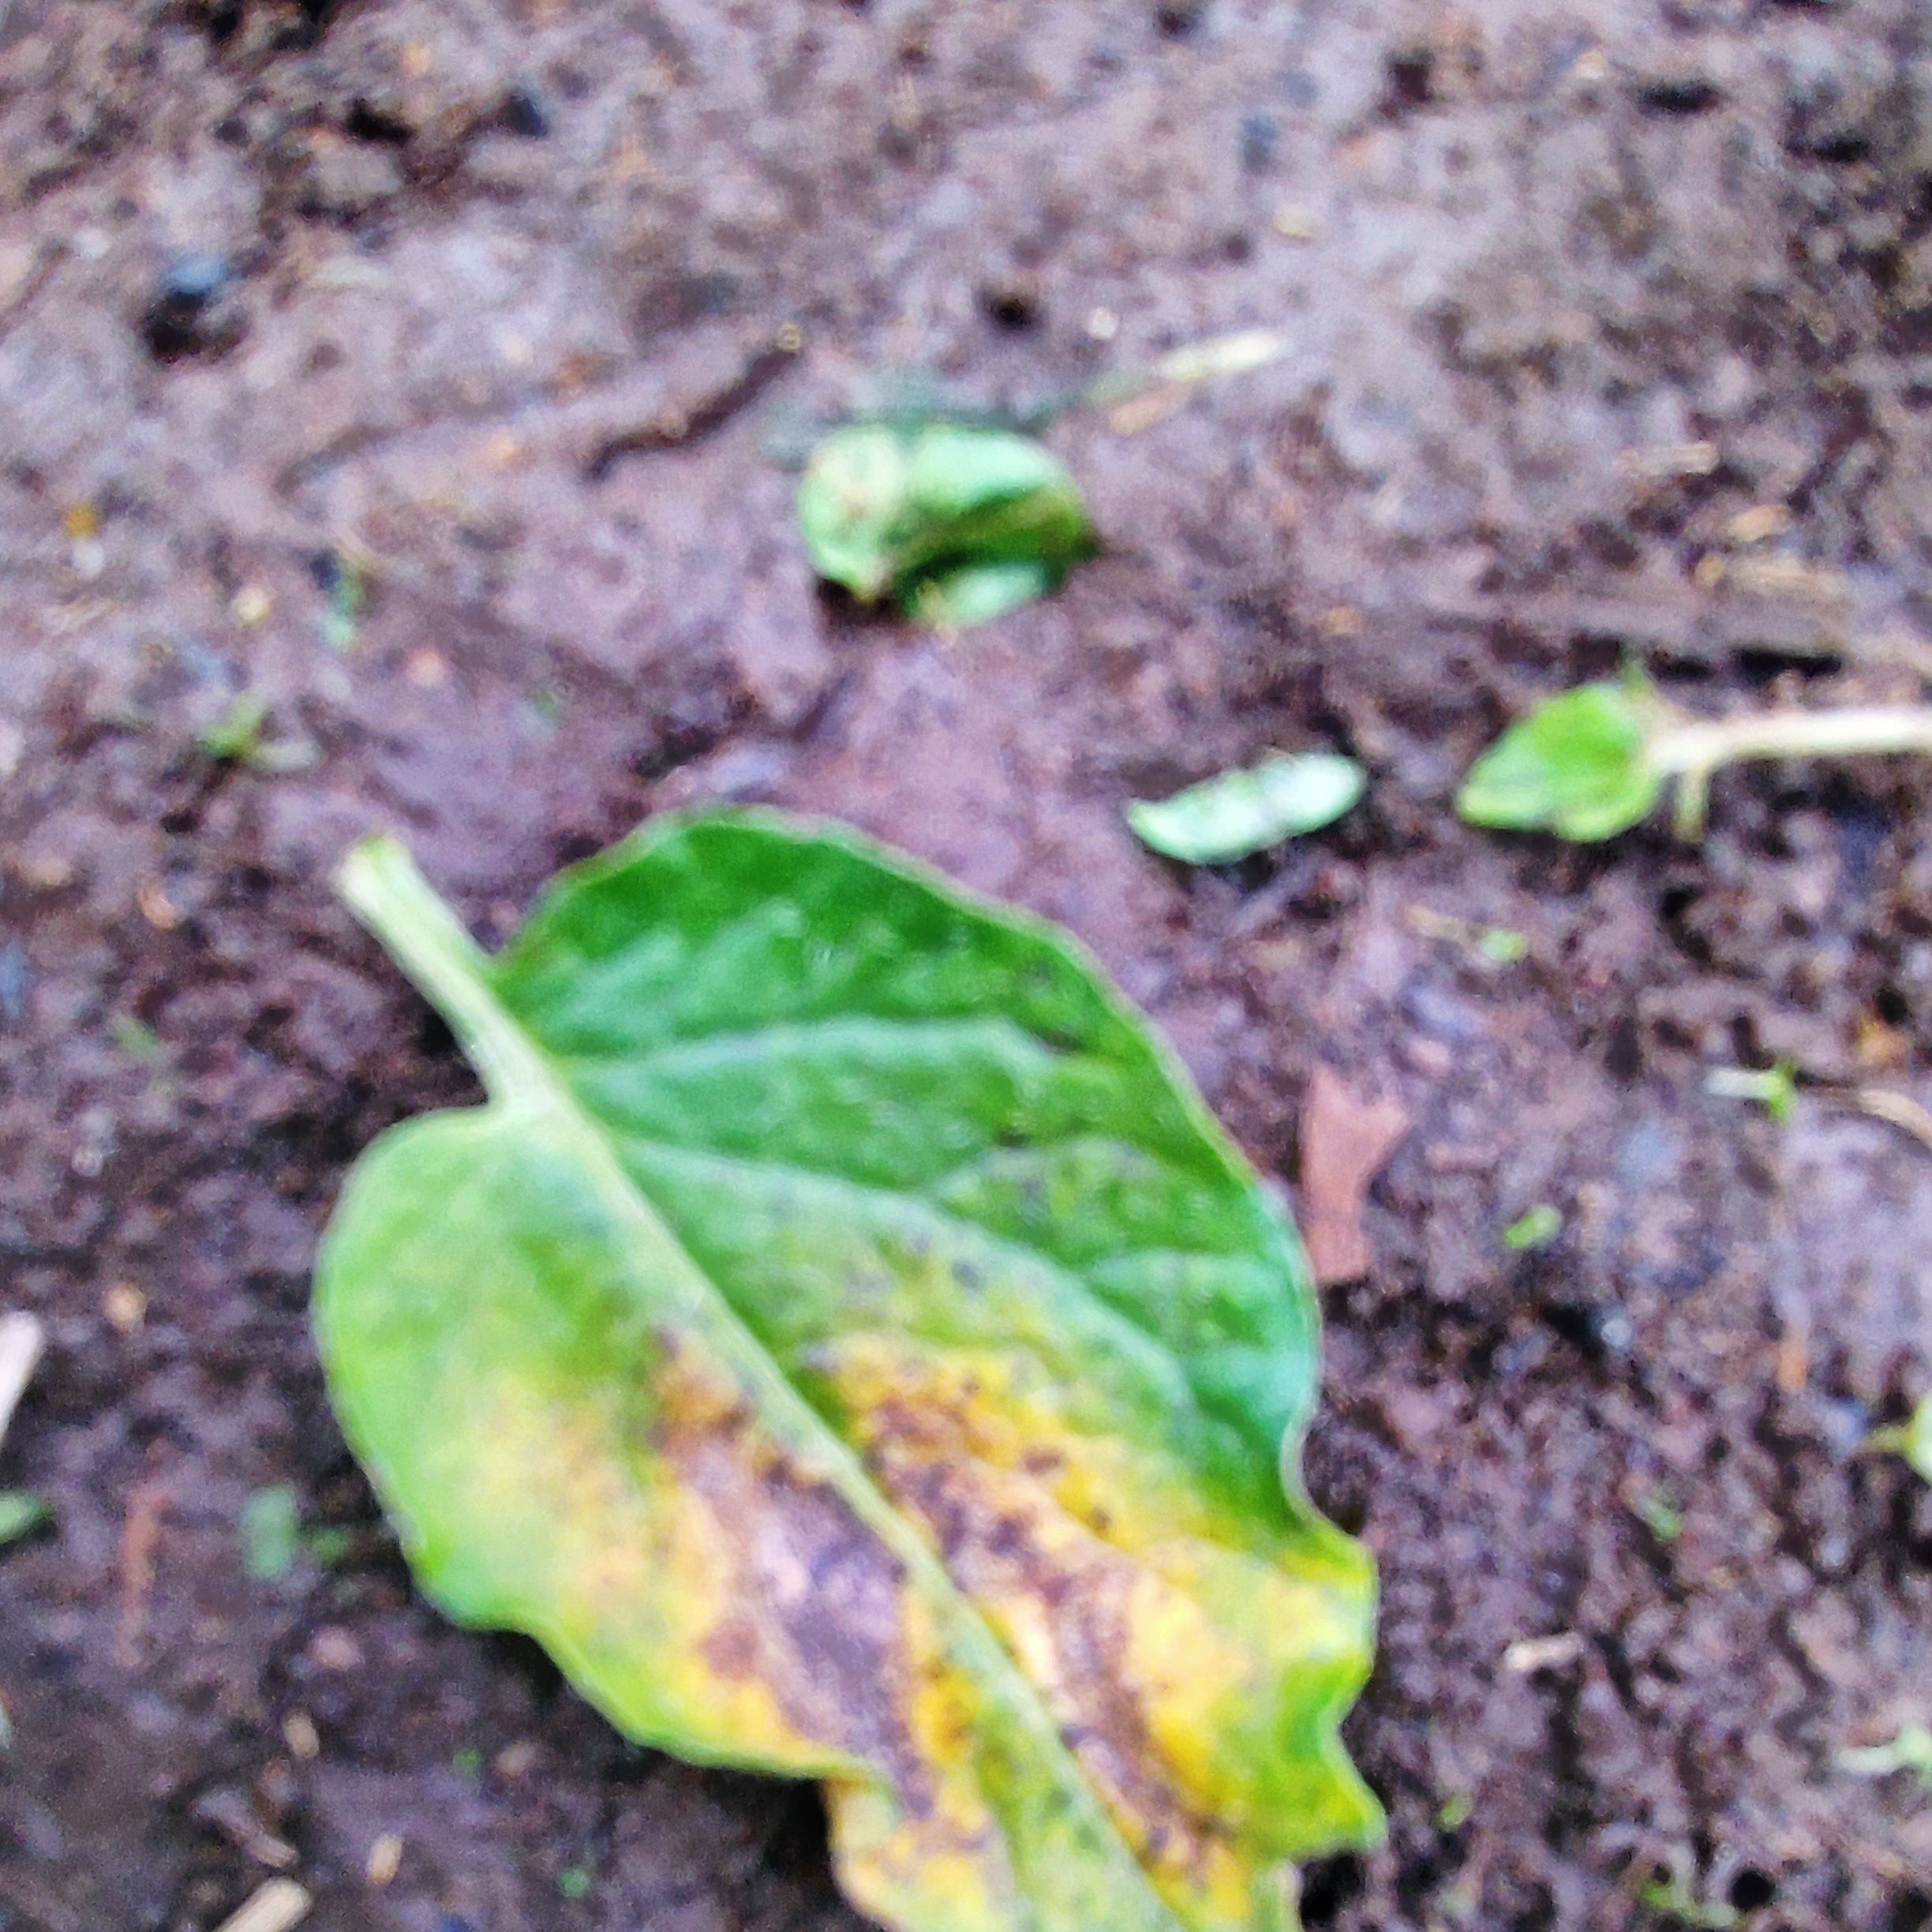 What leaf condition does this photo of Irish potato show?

late blight
